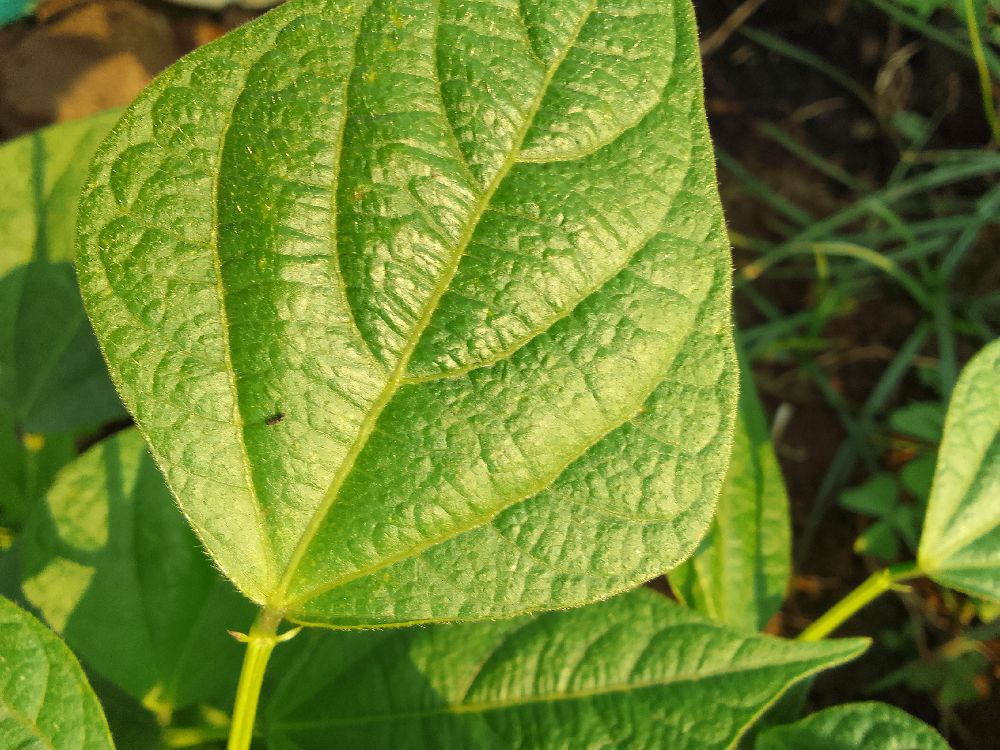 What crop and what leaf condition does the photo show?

common bean, healthy
